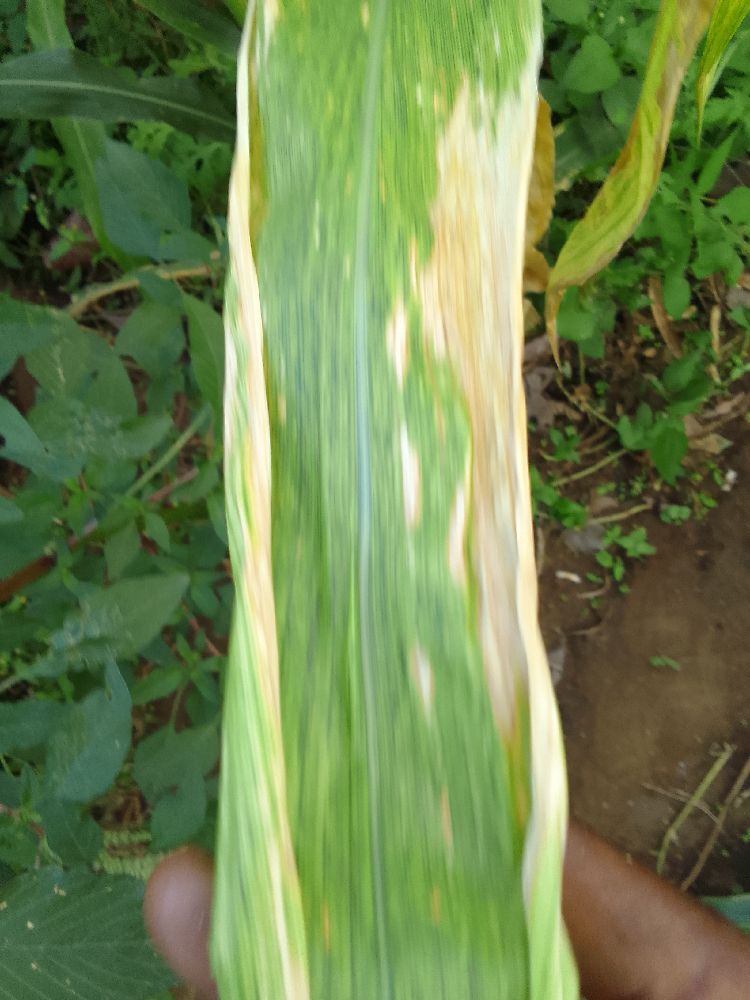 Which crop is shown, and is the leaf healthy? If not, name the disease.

maize, maize lethal necrosis
